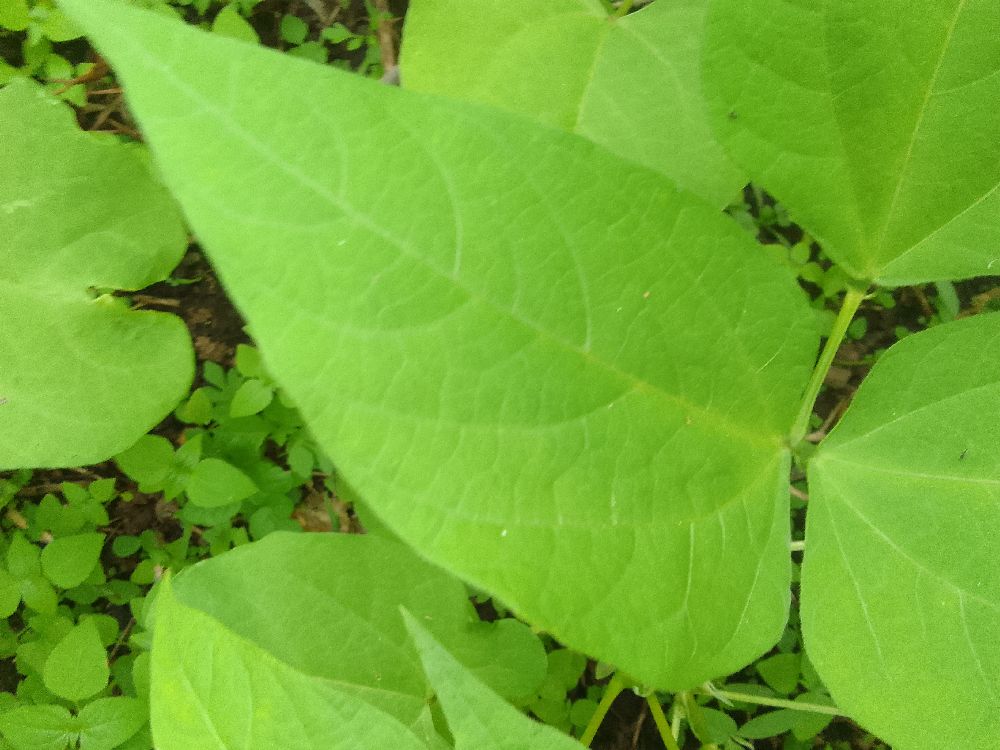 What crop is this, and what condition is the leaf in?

common bean, healthy
